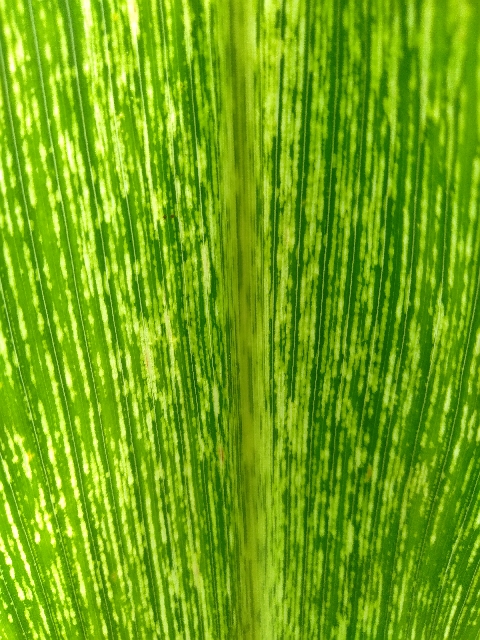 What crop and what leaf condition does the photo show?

maize, maize streak virus
